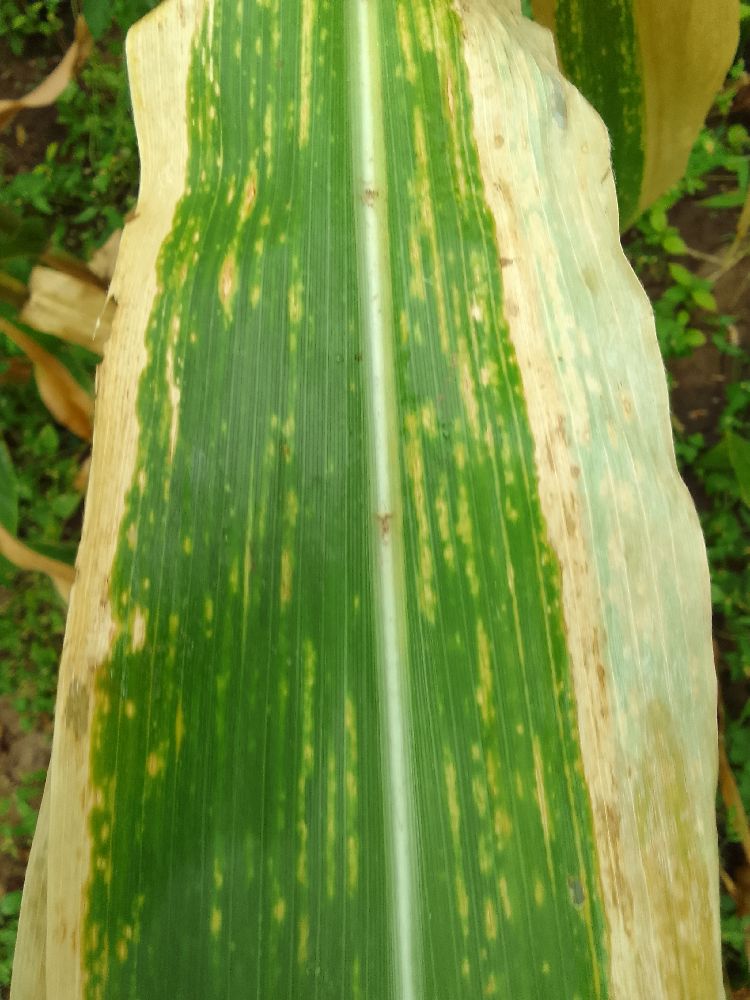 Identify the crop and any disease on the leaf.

maize, maize lethal necrosis
